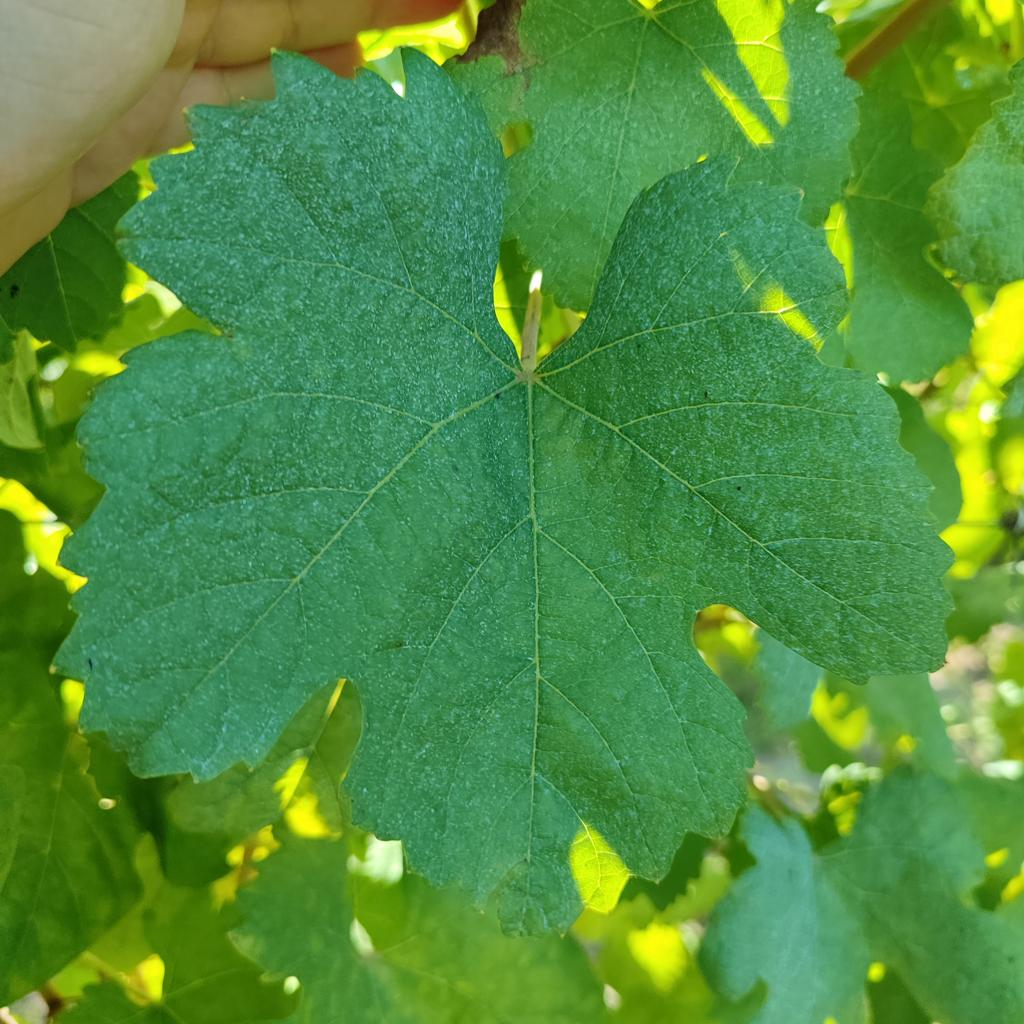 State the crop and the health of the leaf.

grapevine, healthy
